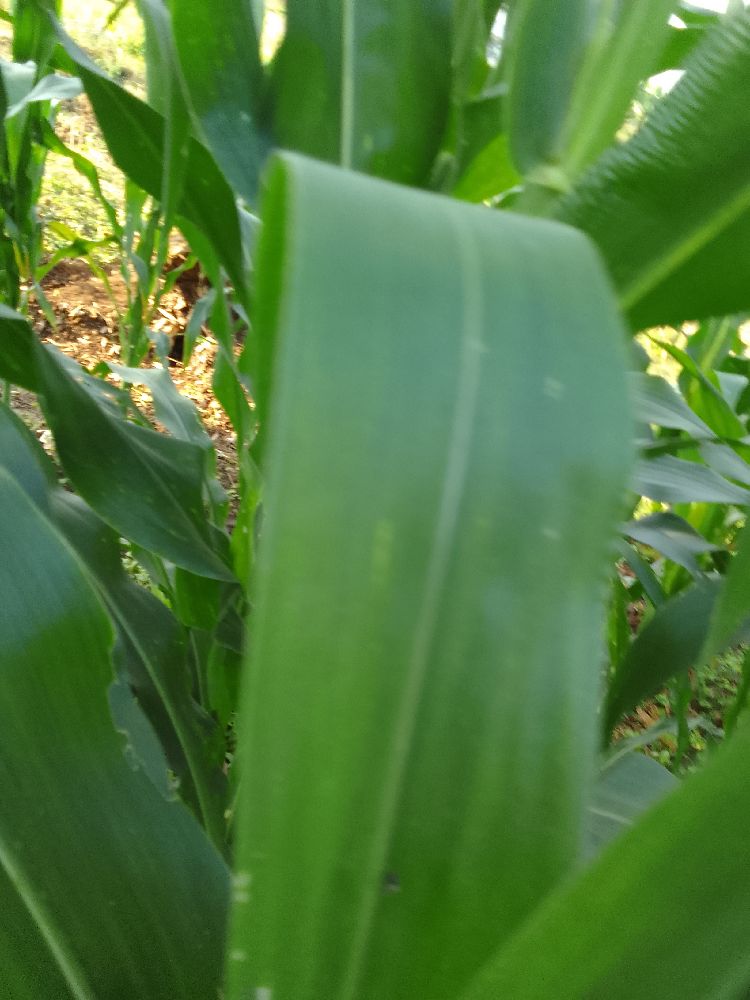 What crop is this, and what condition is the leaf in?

maize, healthy
